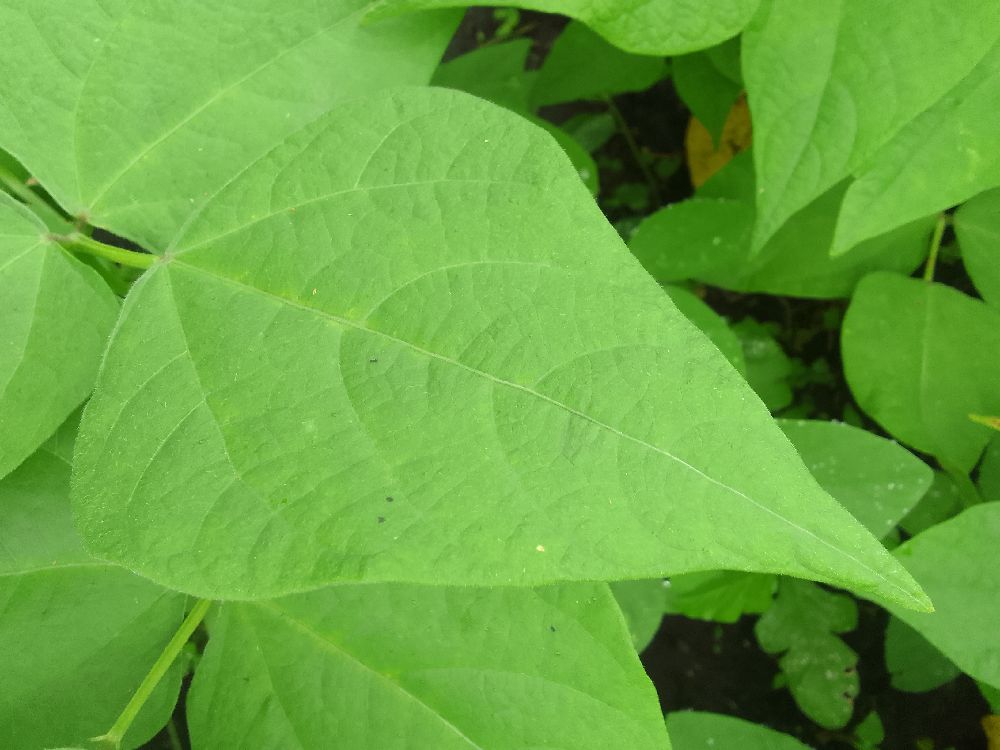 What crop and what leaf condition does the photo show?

common bean, healthy
